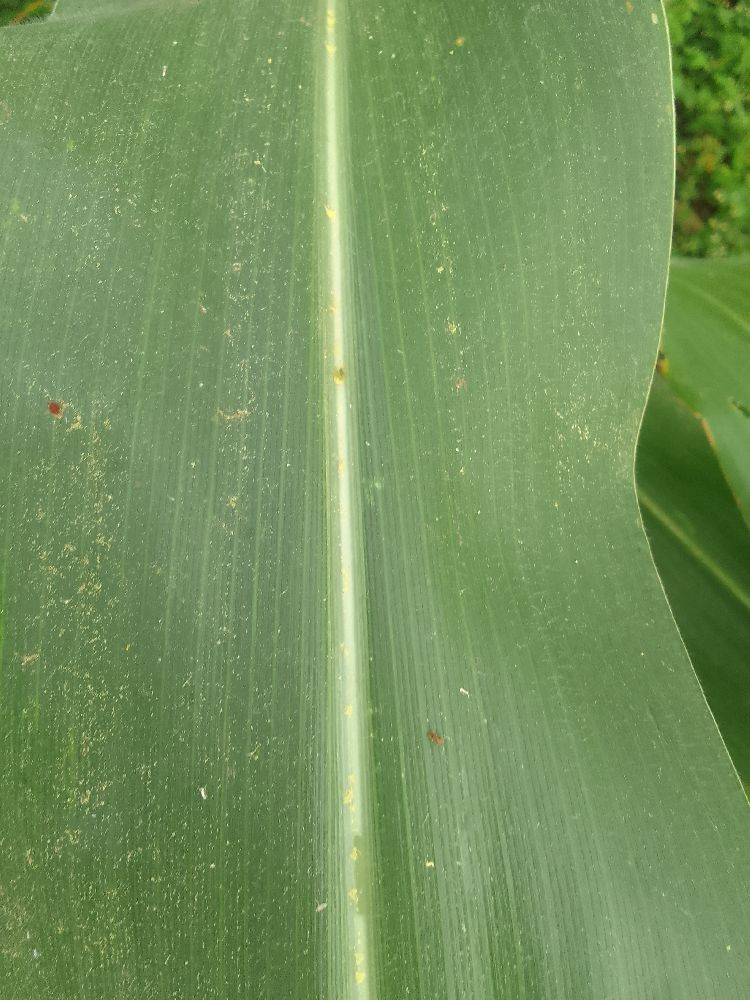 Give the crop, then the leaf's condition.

maize, healthy
